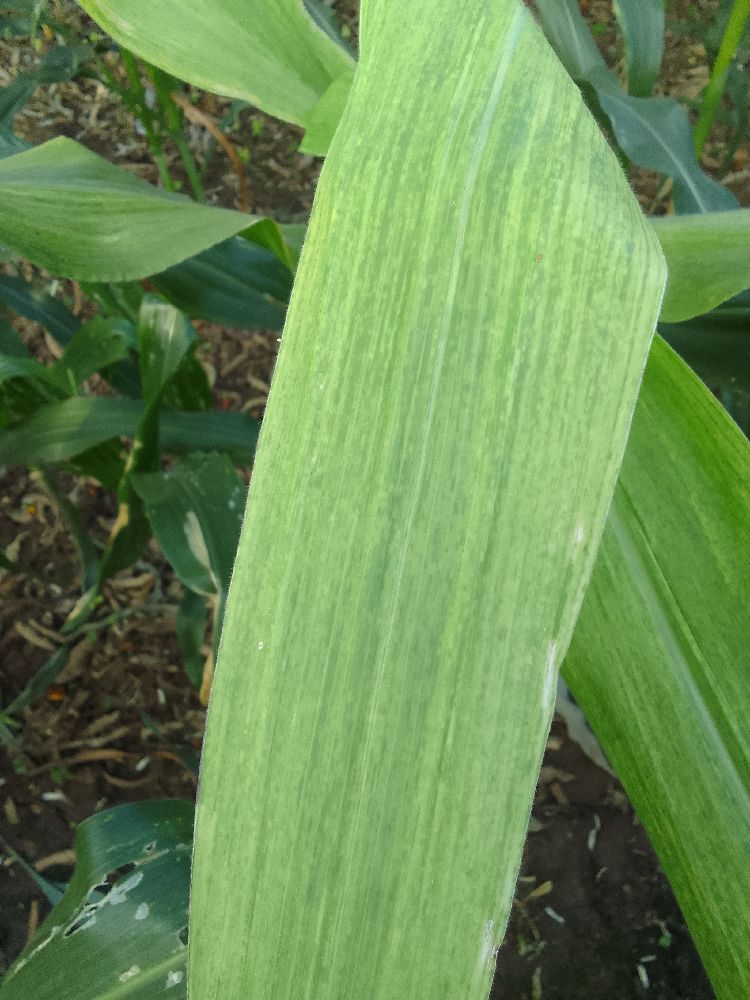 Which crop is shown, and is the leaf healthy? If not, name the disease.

maize, maize lethal necrosis
